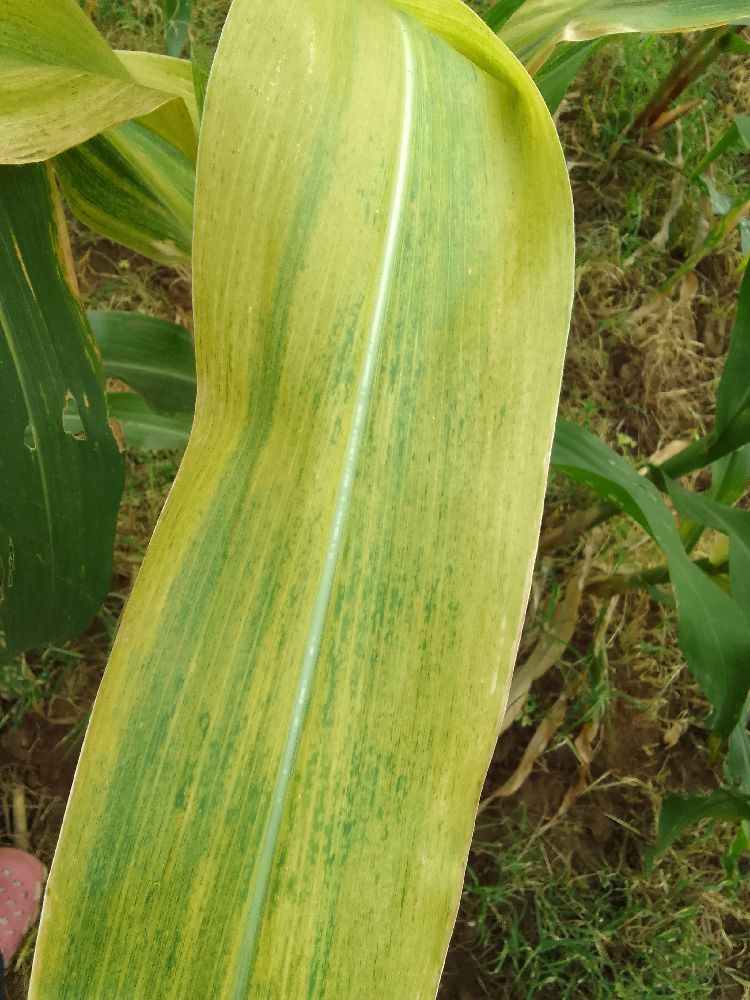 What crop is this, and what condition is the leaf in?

maize, maize lethal necrosis
